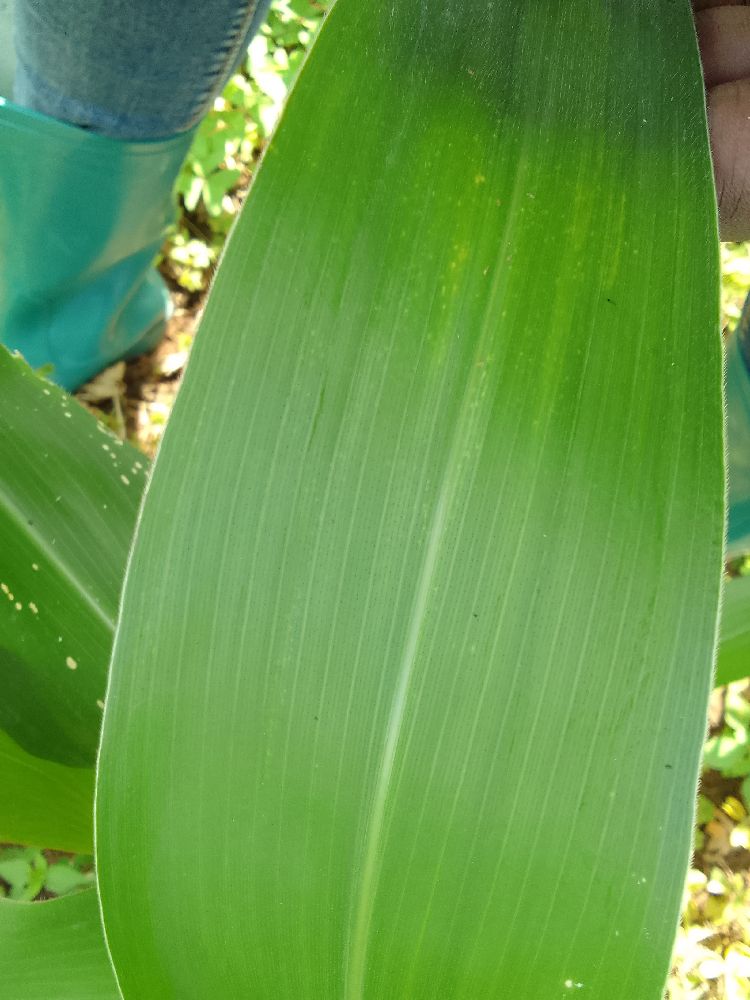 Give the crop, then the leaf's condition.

maize, healthy
